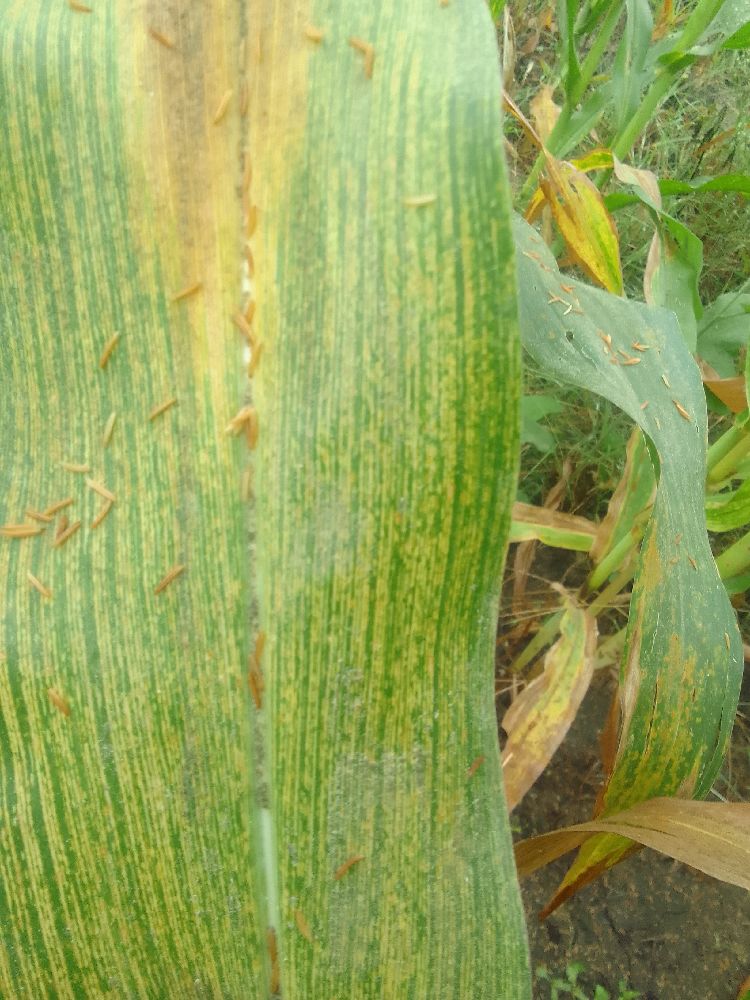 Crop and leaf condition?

maize, maize streak virus
